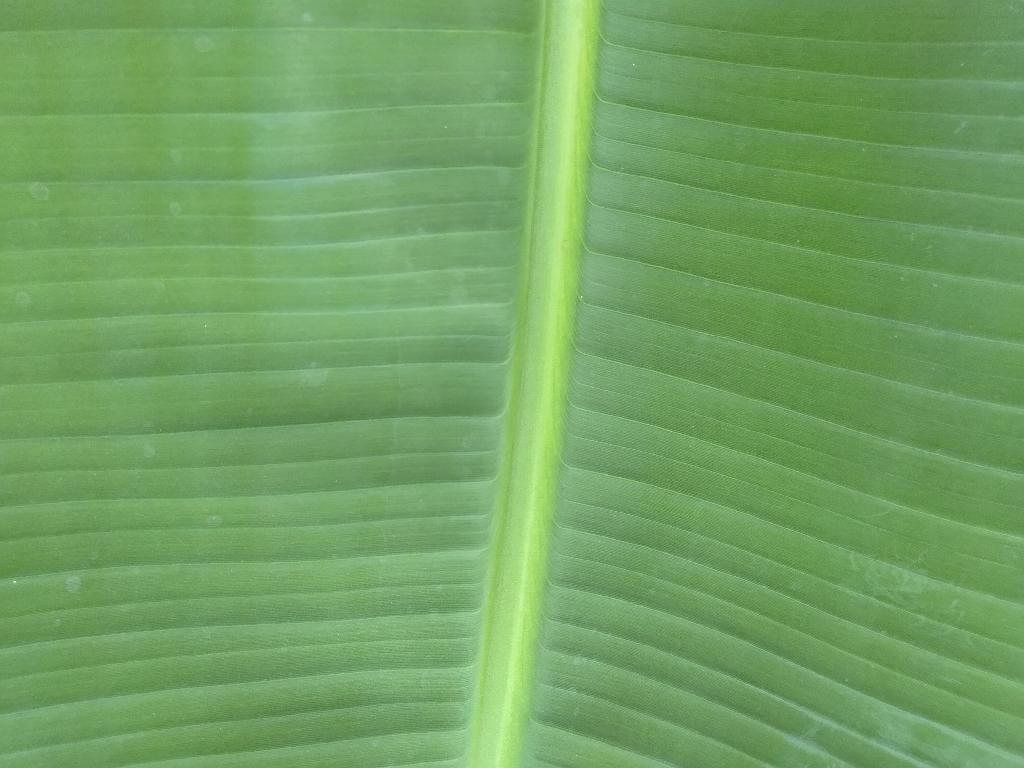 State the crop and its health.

banana, healthy
